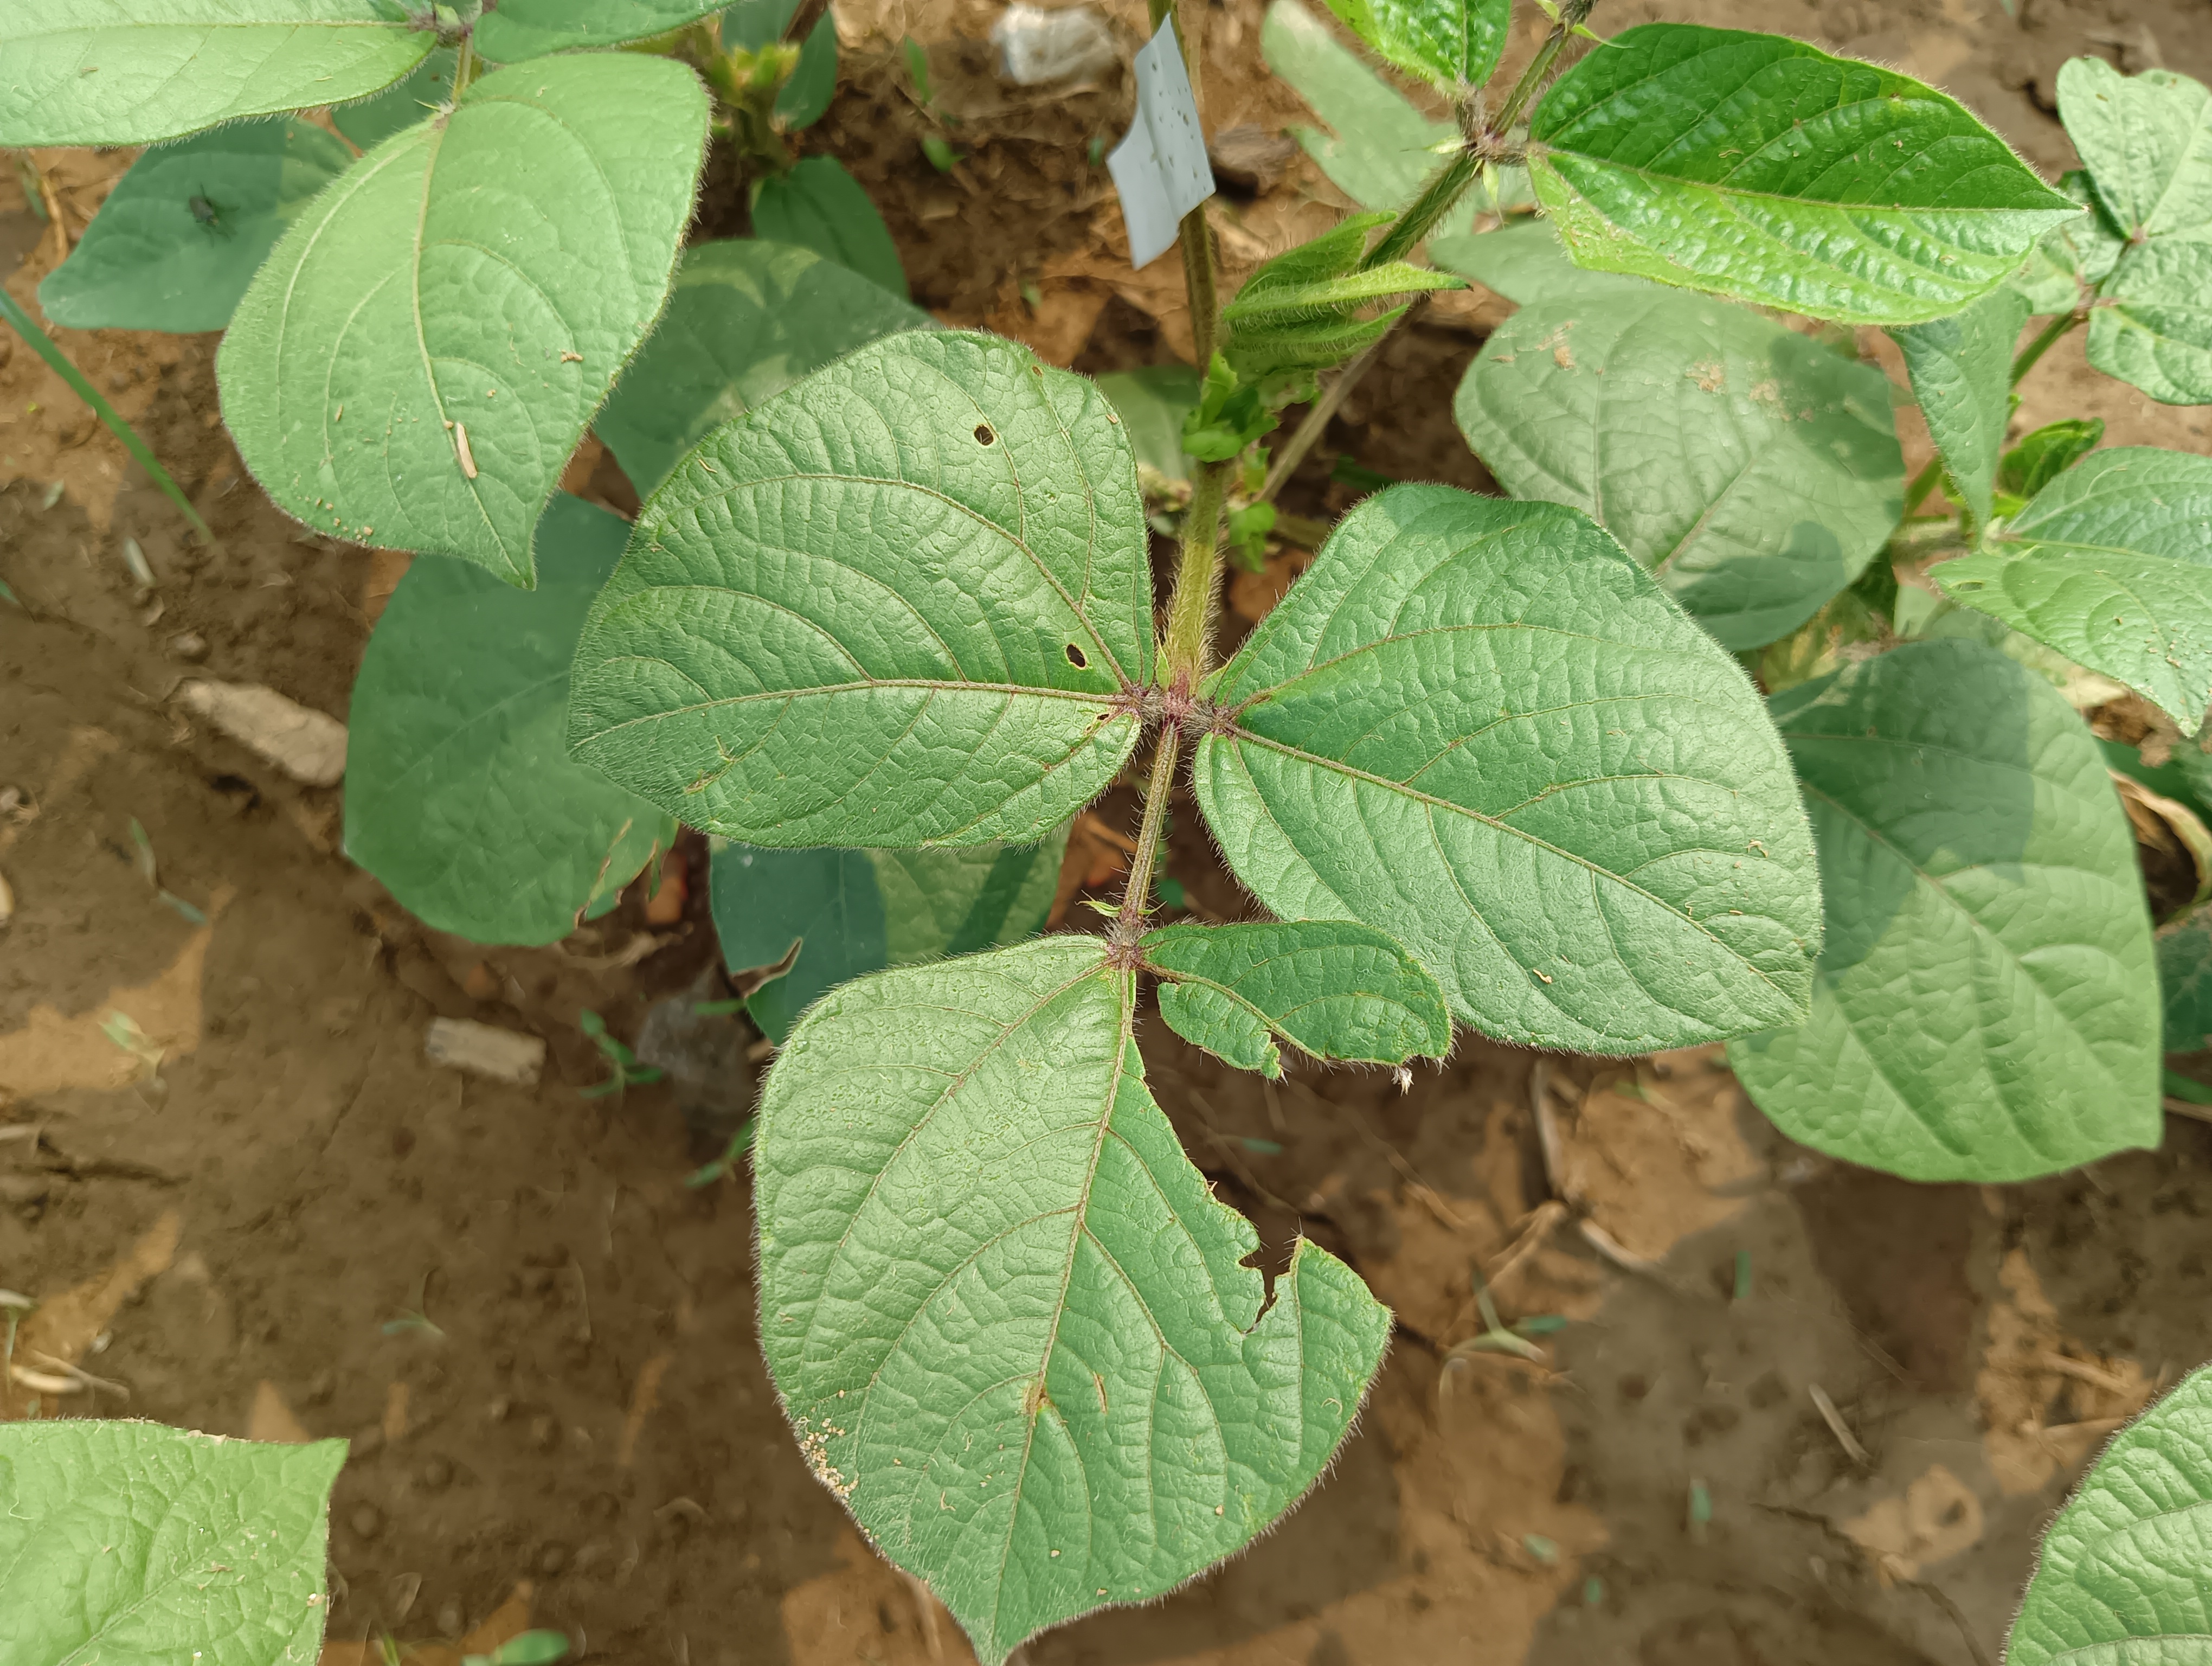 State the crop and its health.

mungbean, healthy
